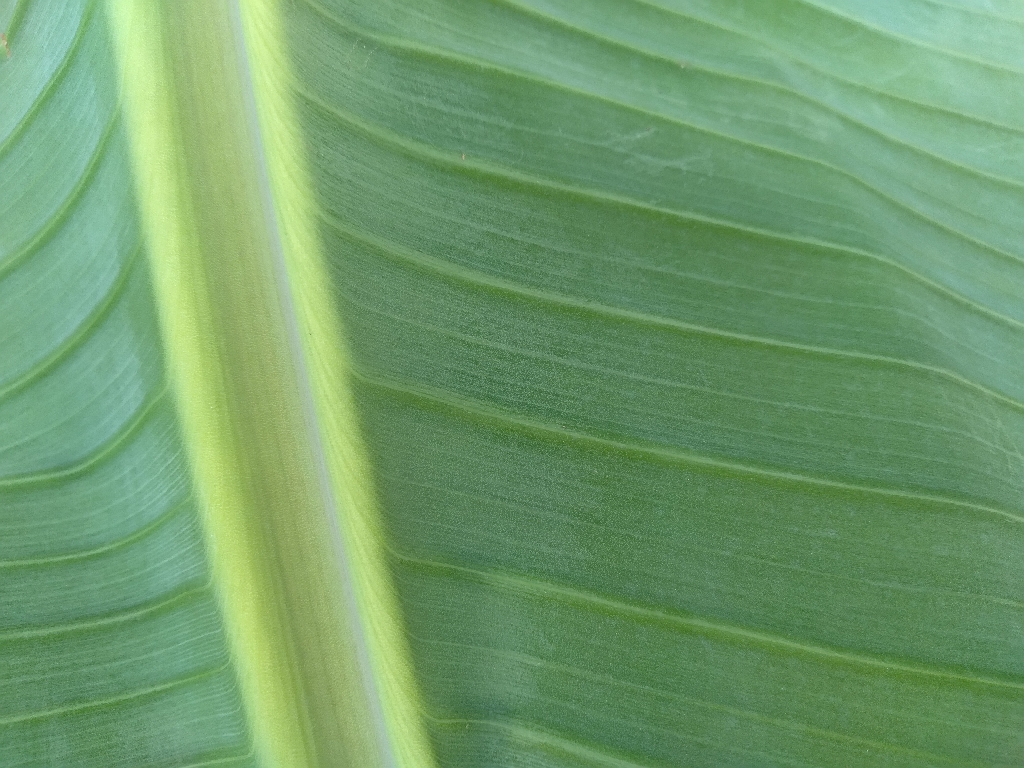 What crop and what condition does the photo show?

banana, healthy
